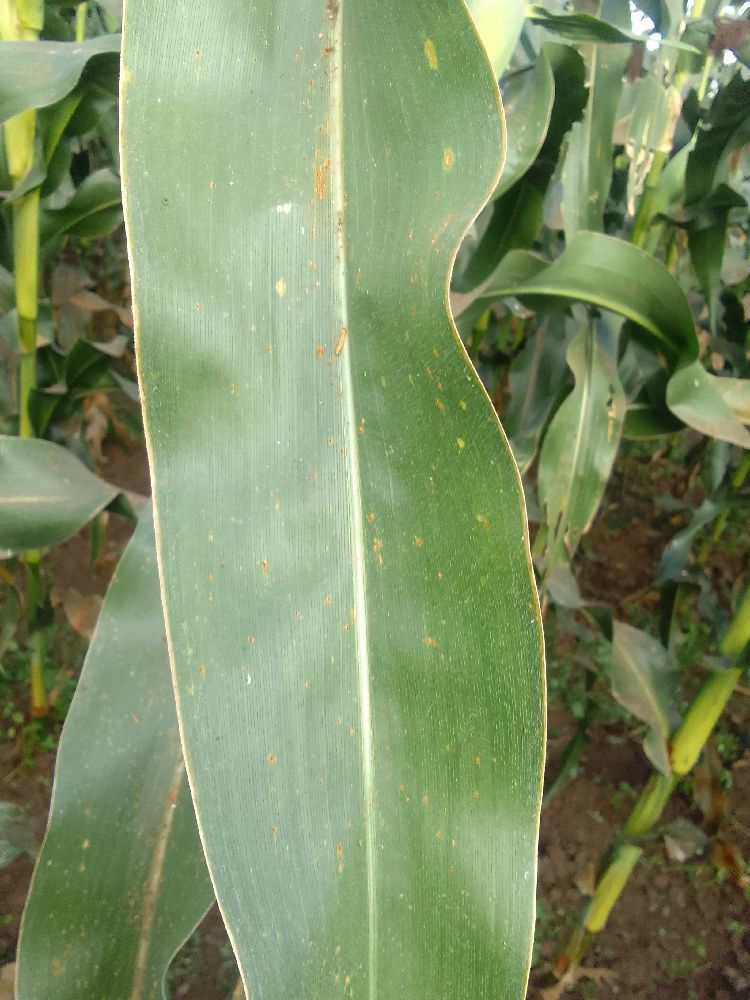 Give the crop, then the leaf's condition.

maize, healthy
